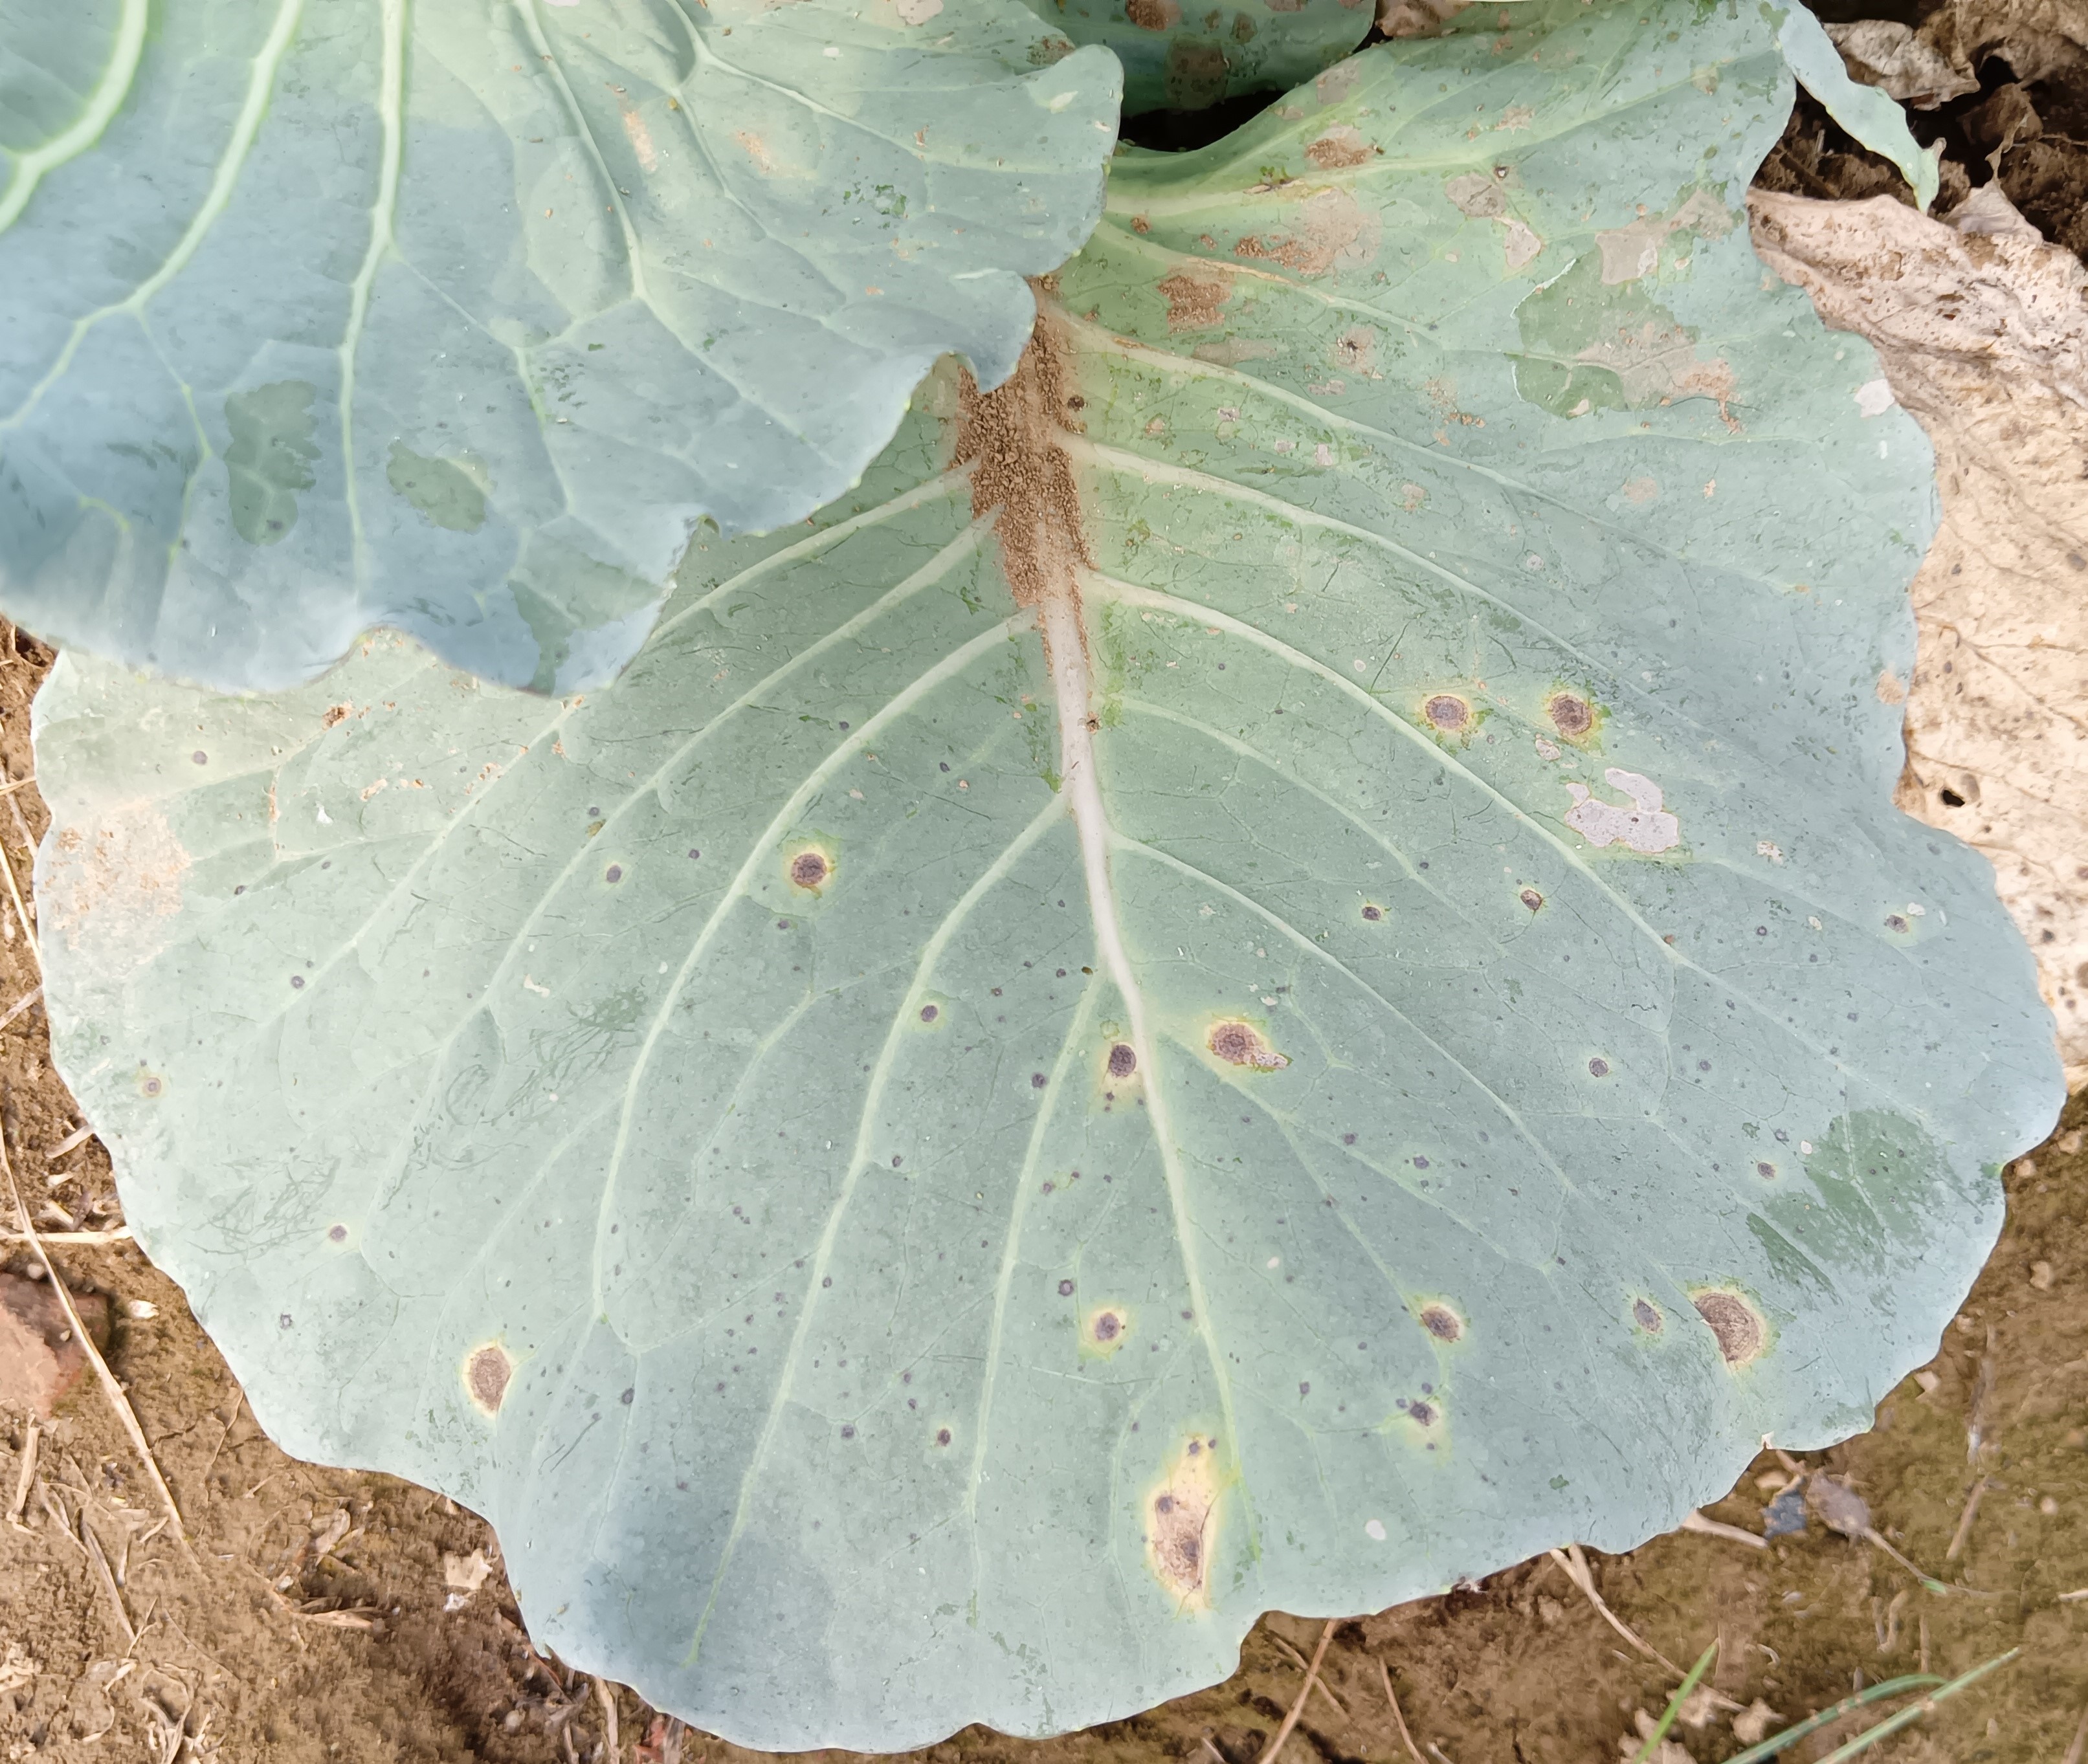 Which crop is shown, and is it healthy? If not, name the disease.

cabbage, alternaria
